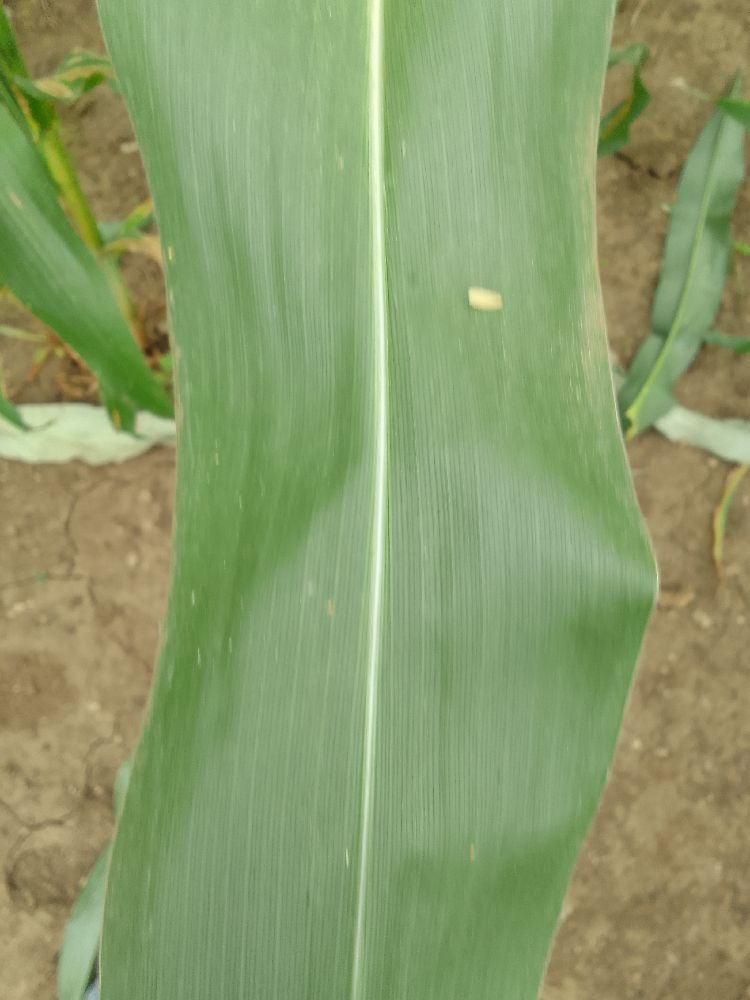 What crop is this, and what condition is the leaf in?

maize, healthy
